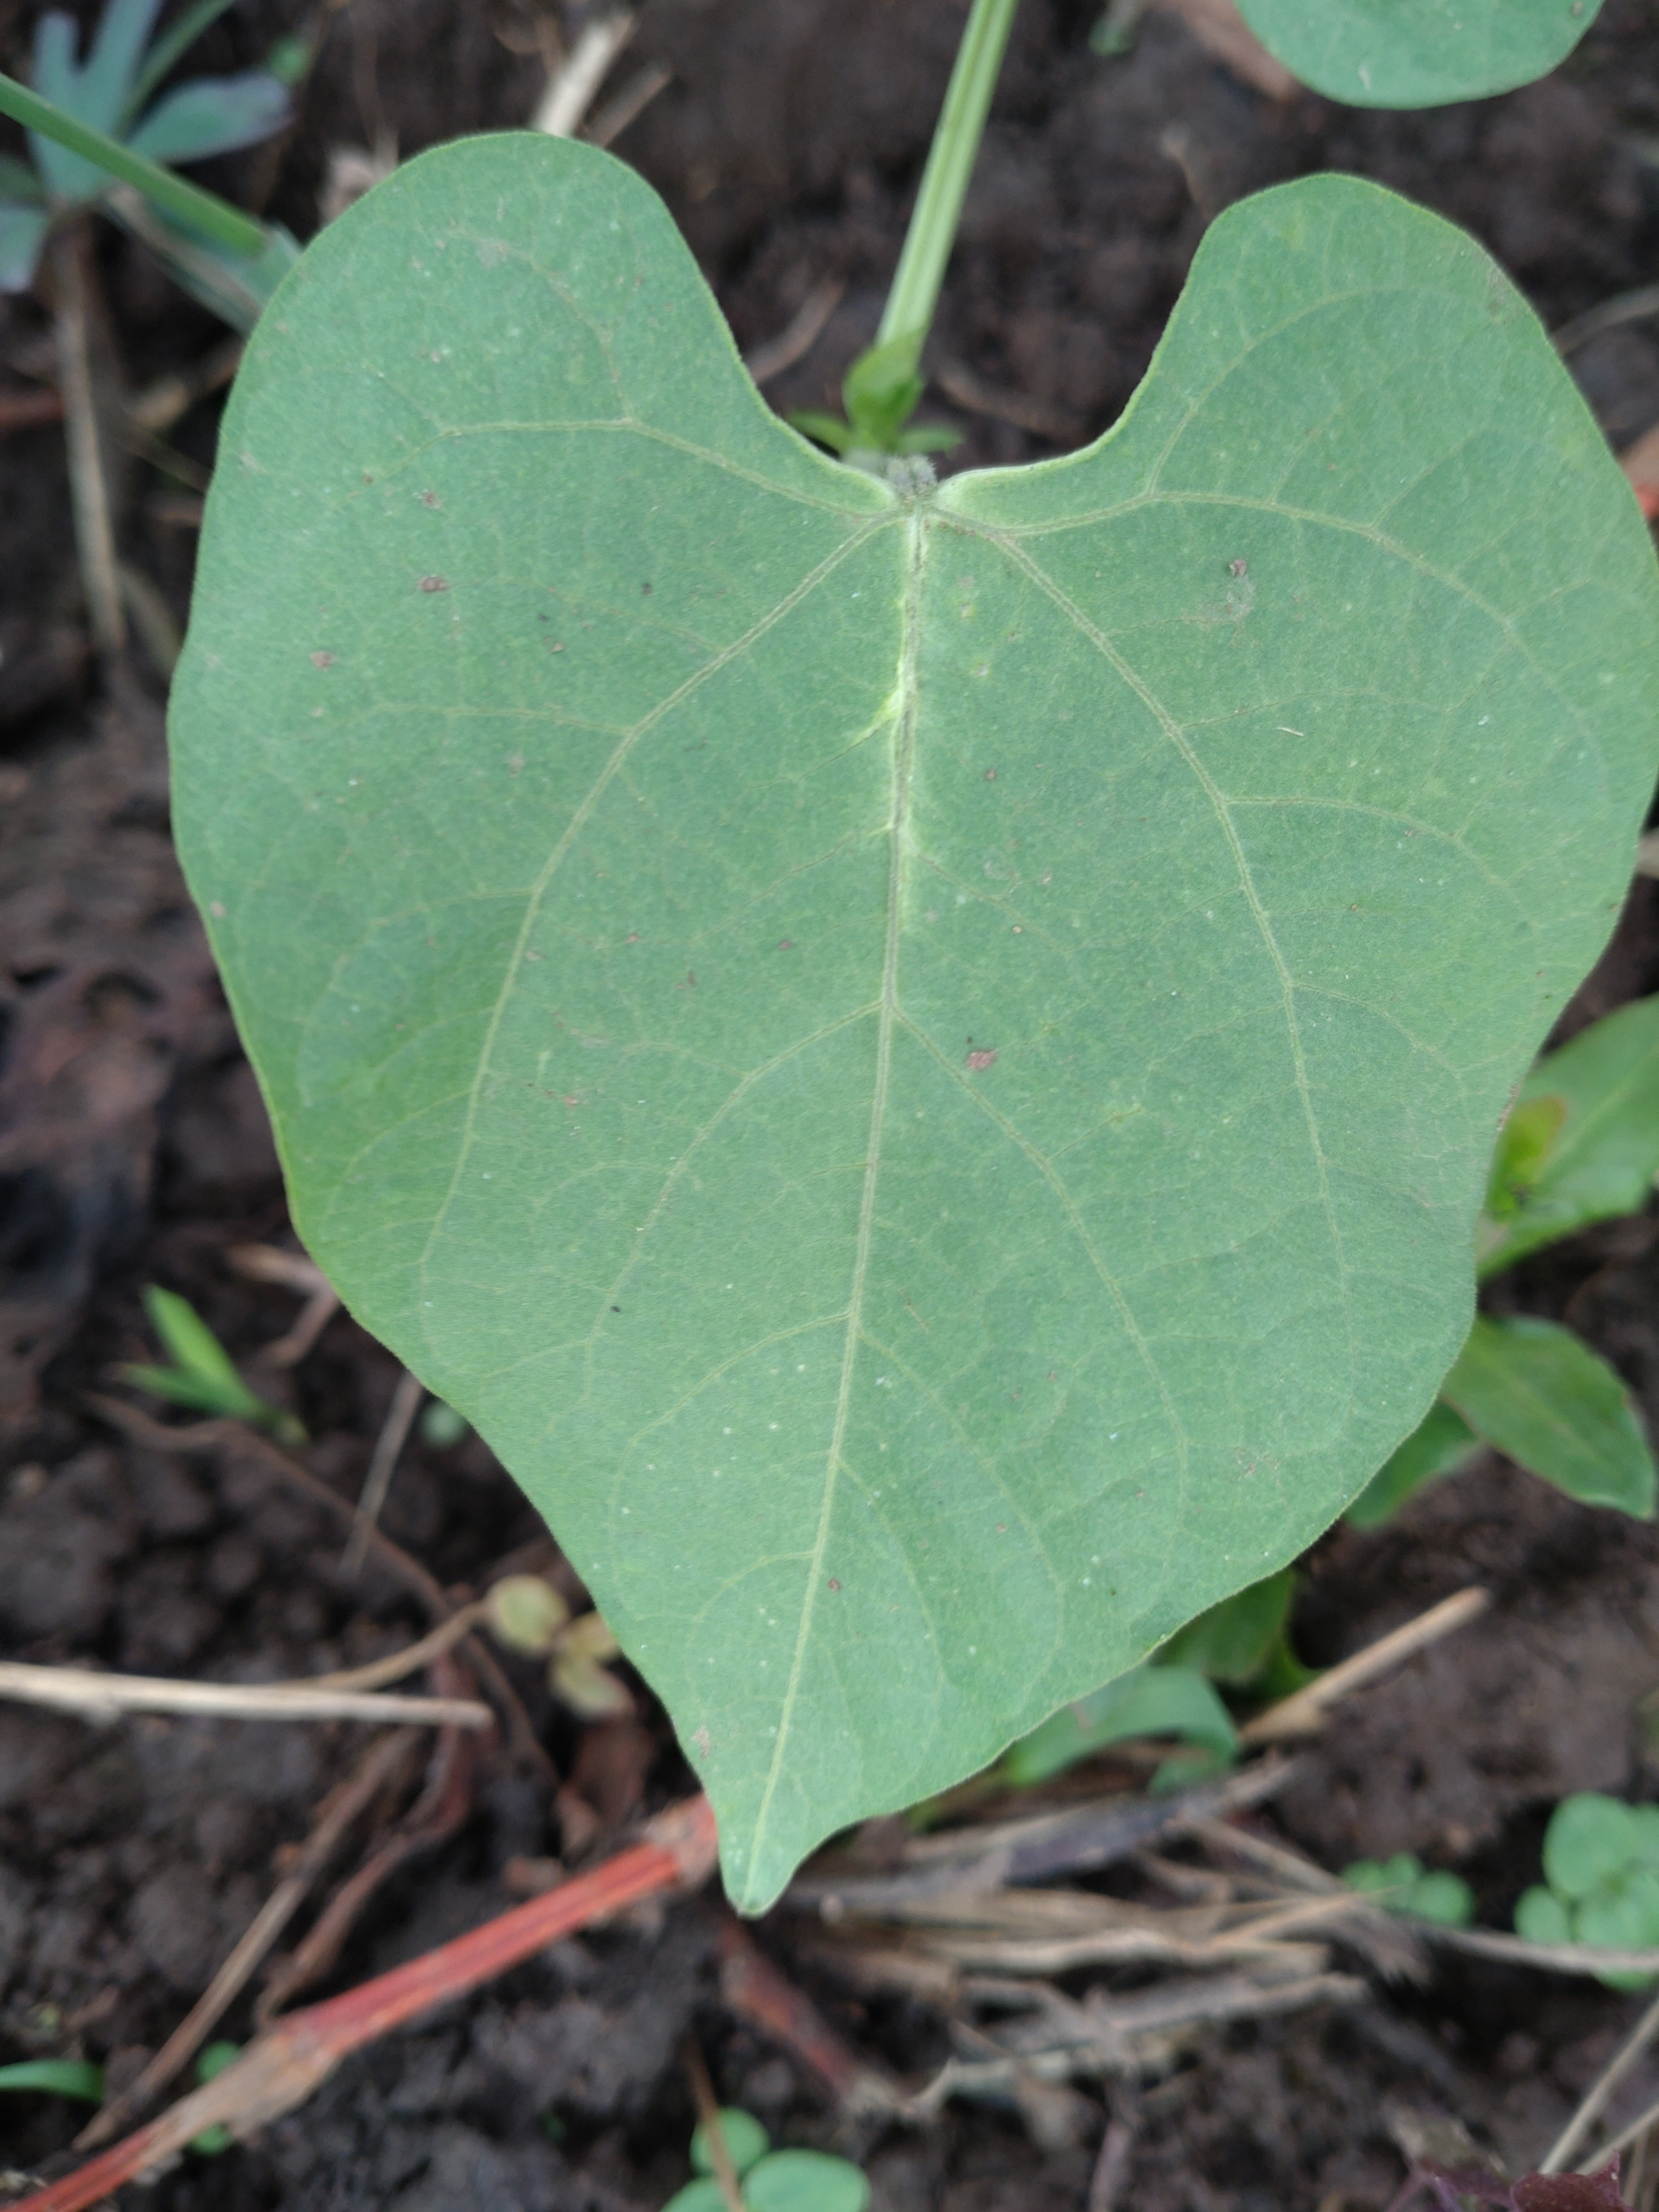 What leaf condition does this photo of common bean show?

healthy
